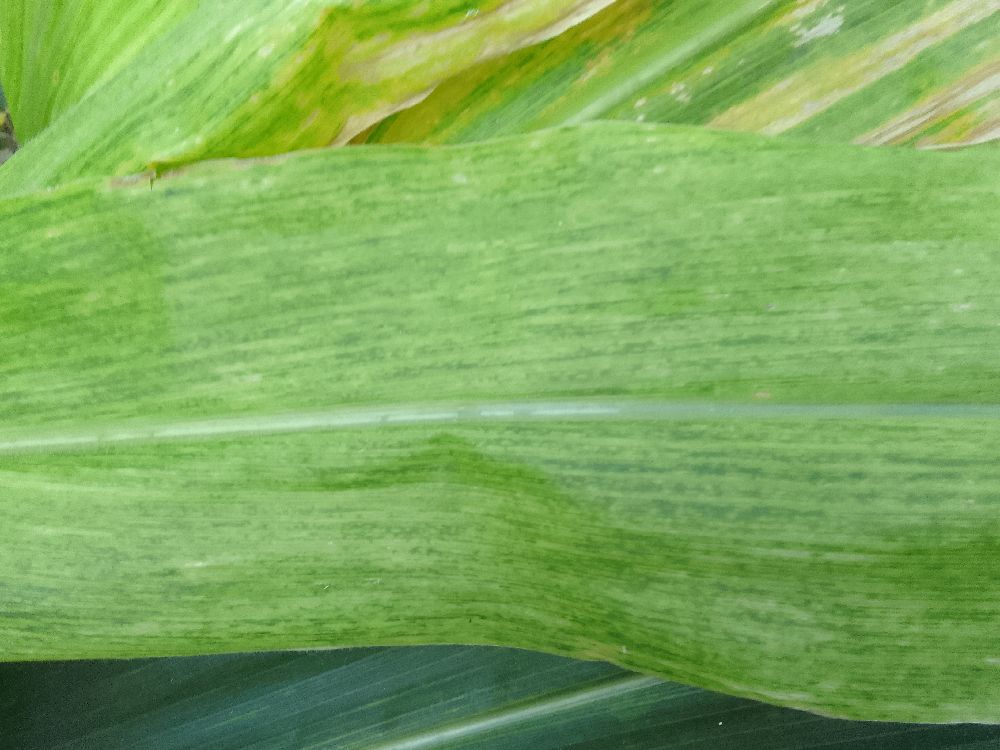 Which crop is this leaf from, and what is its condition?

maize, maize lethal necrosis
